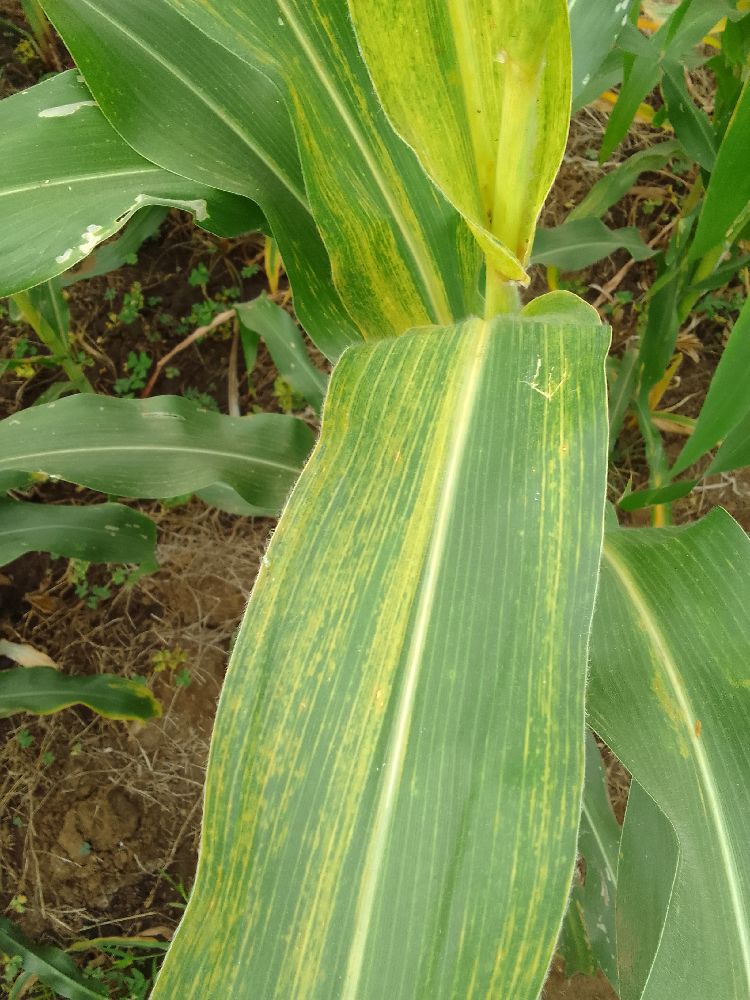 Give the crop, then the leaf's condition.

maize, maize lethal necrosis
